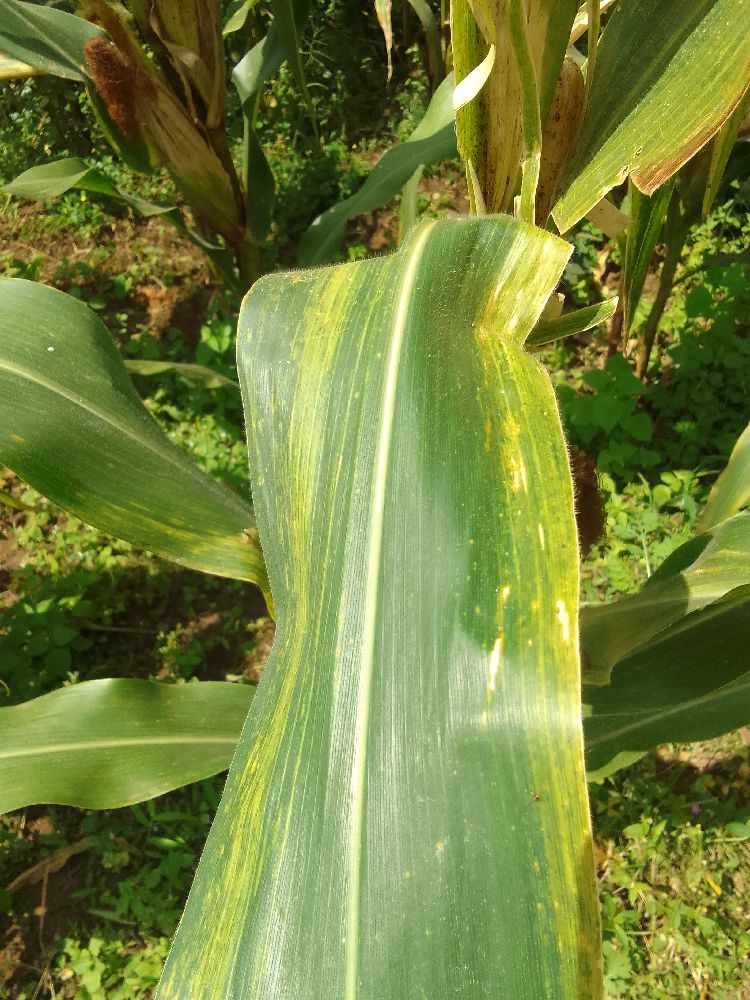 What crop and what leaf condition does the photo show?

maize, maize lethal necrosis
